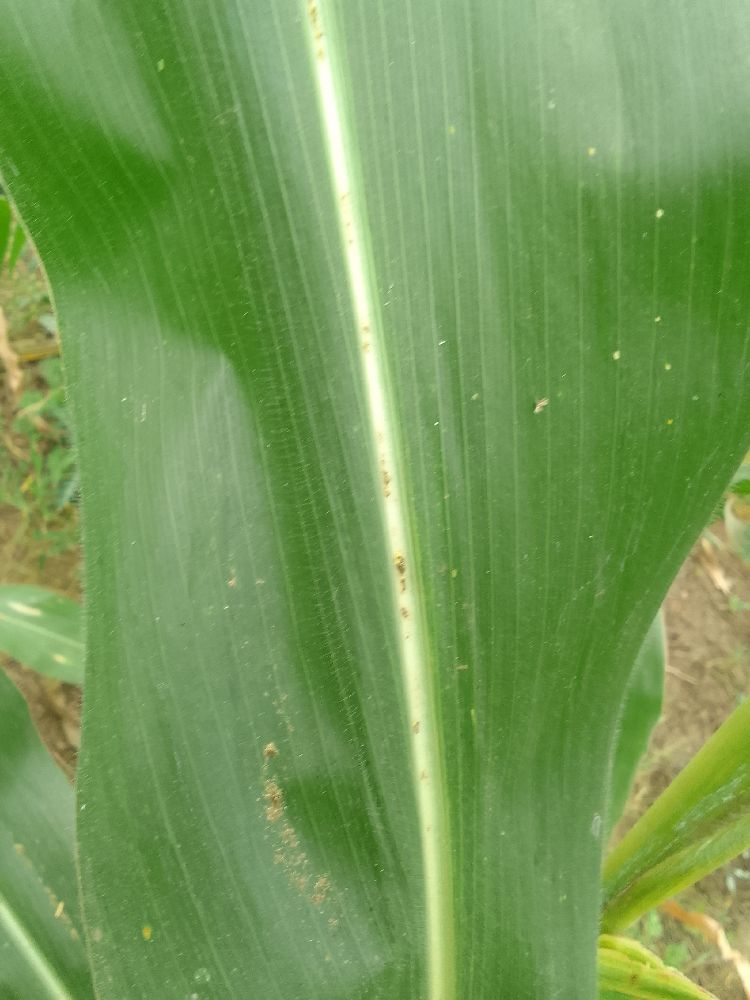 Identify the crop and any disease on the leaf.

maize, healthy
